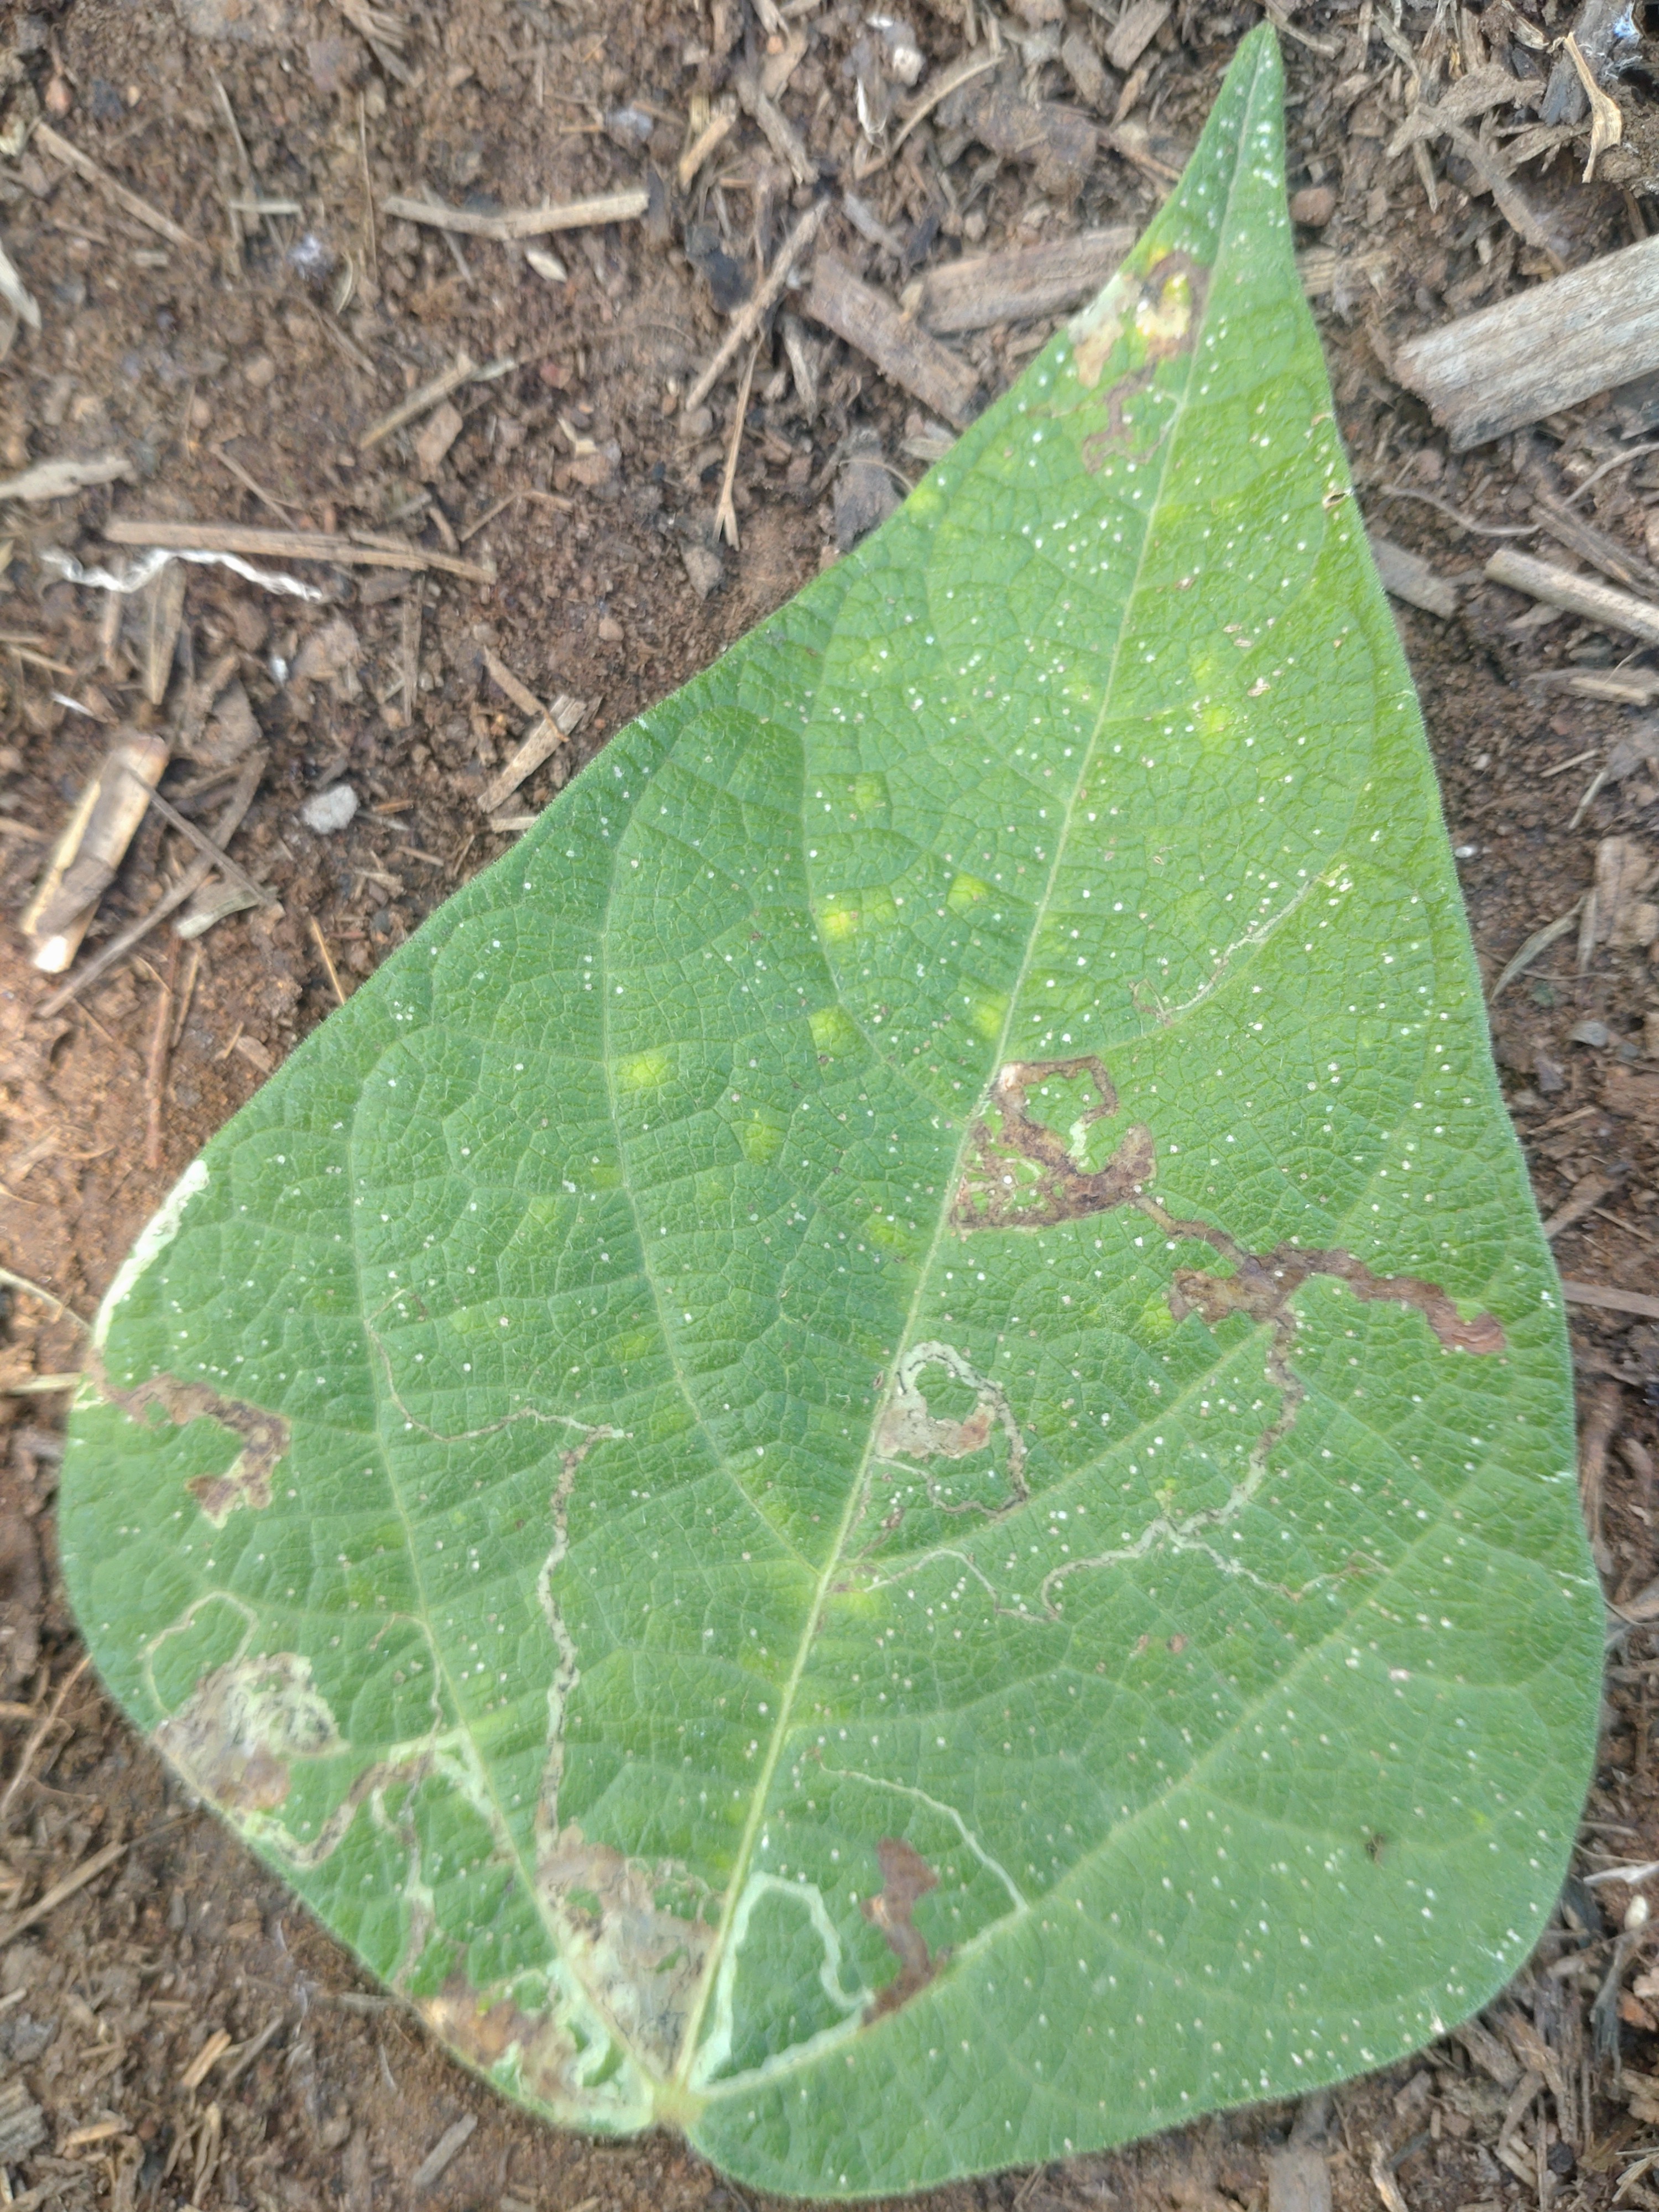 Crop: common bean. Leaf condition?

anthracnose
